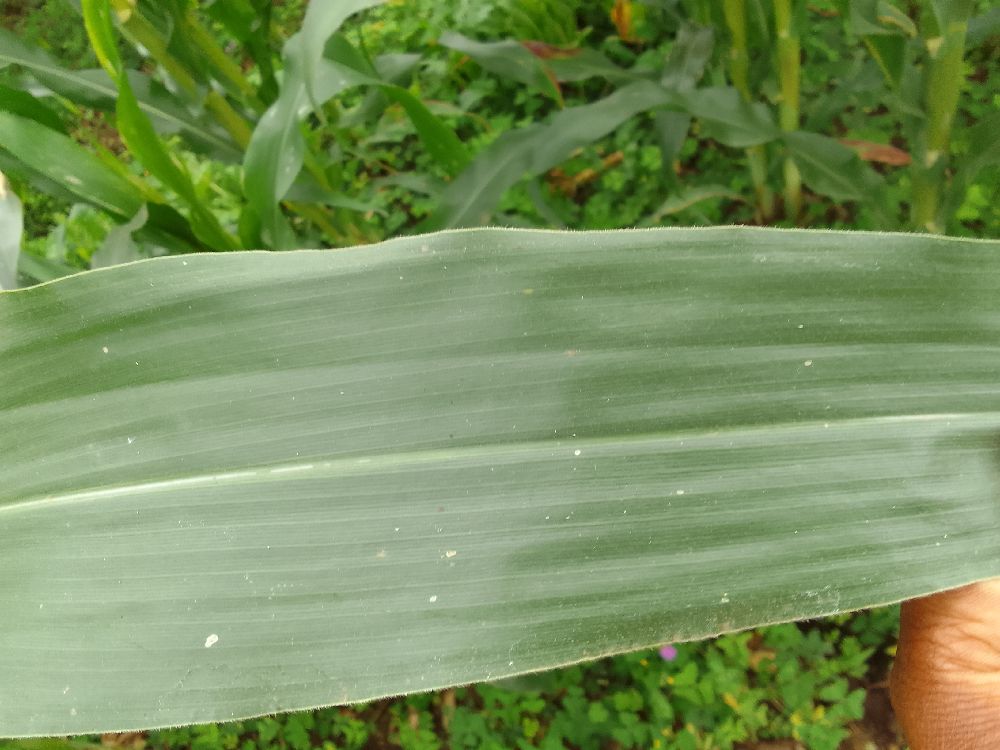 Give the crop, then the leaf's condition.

maize, healthy
